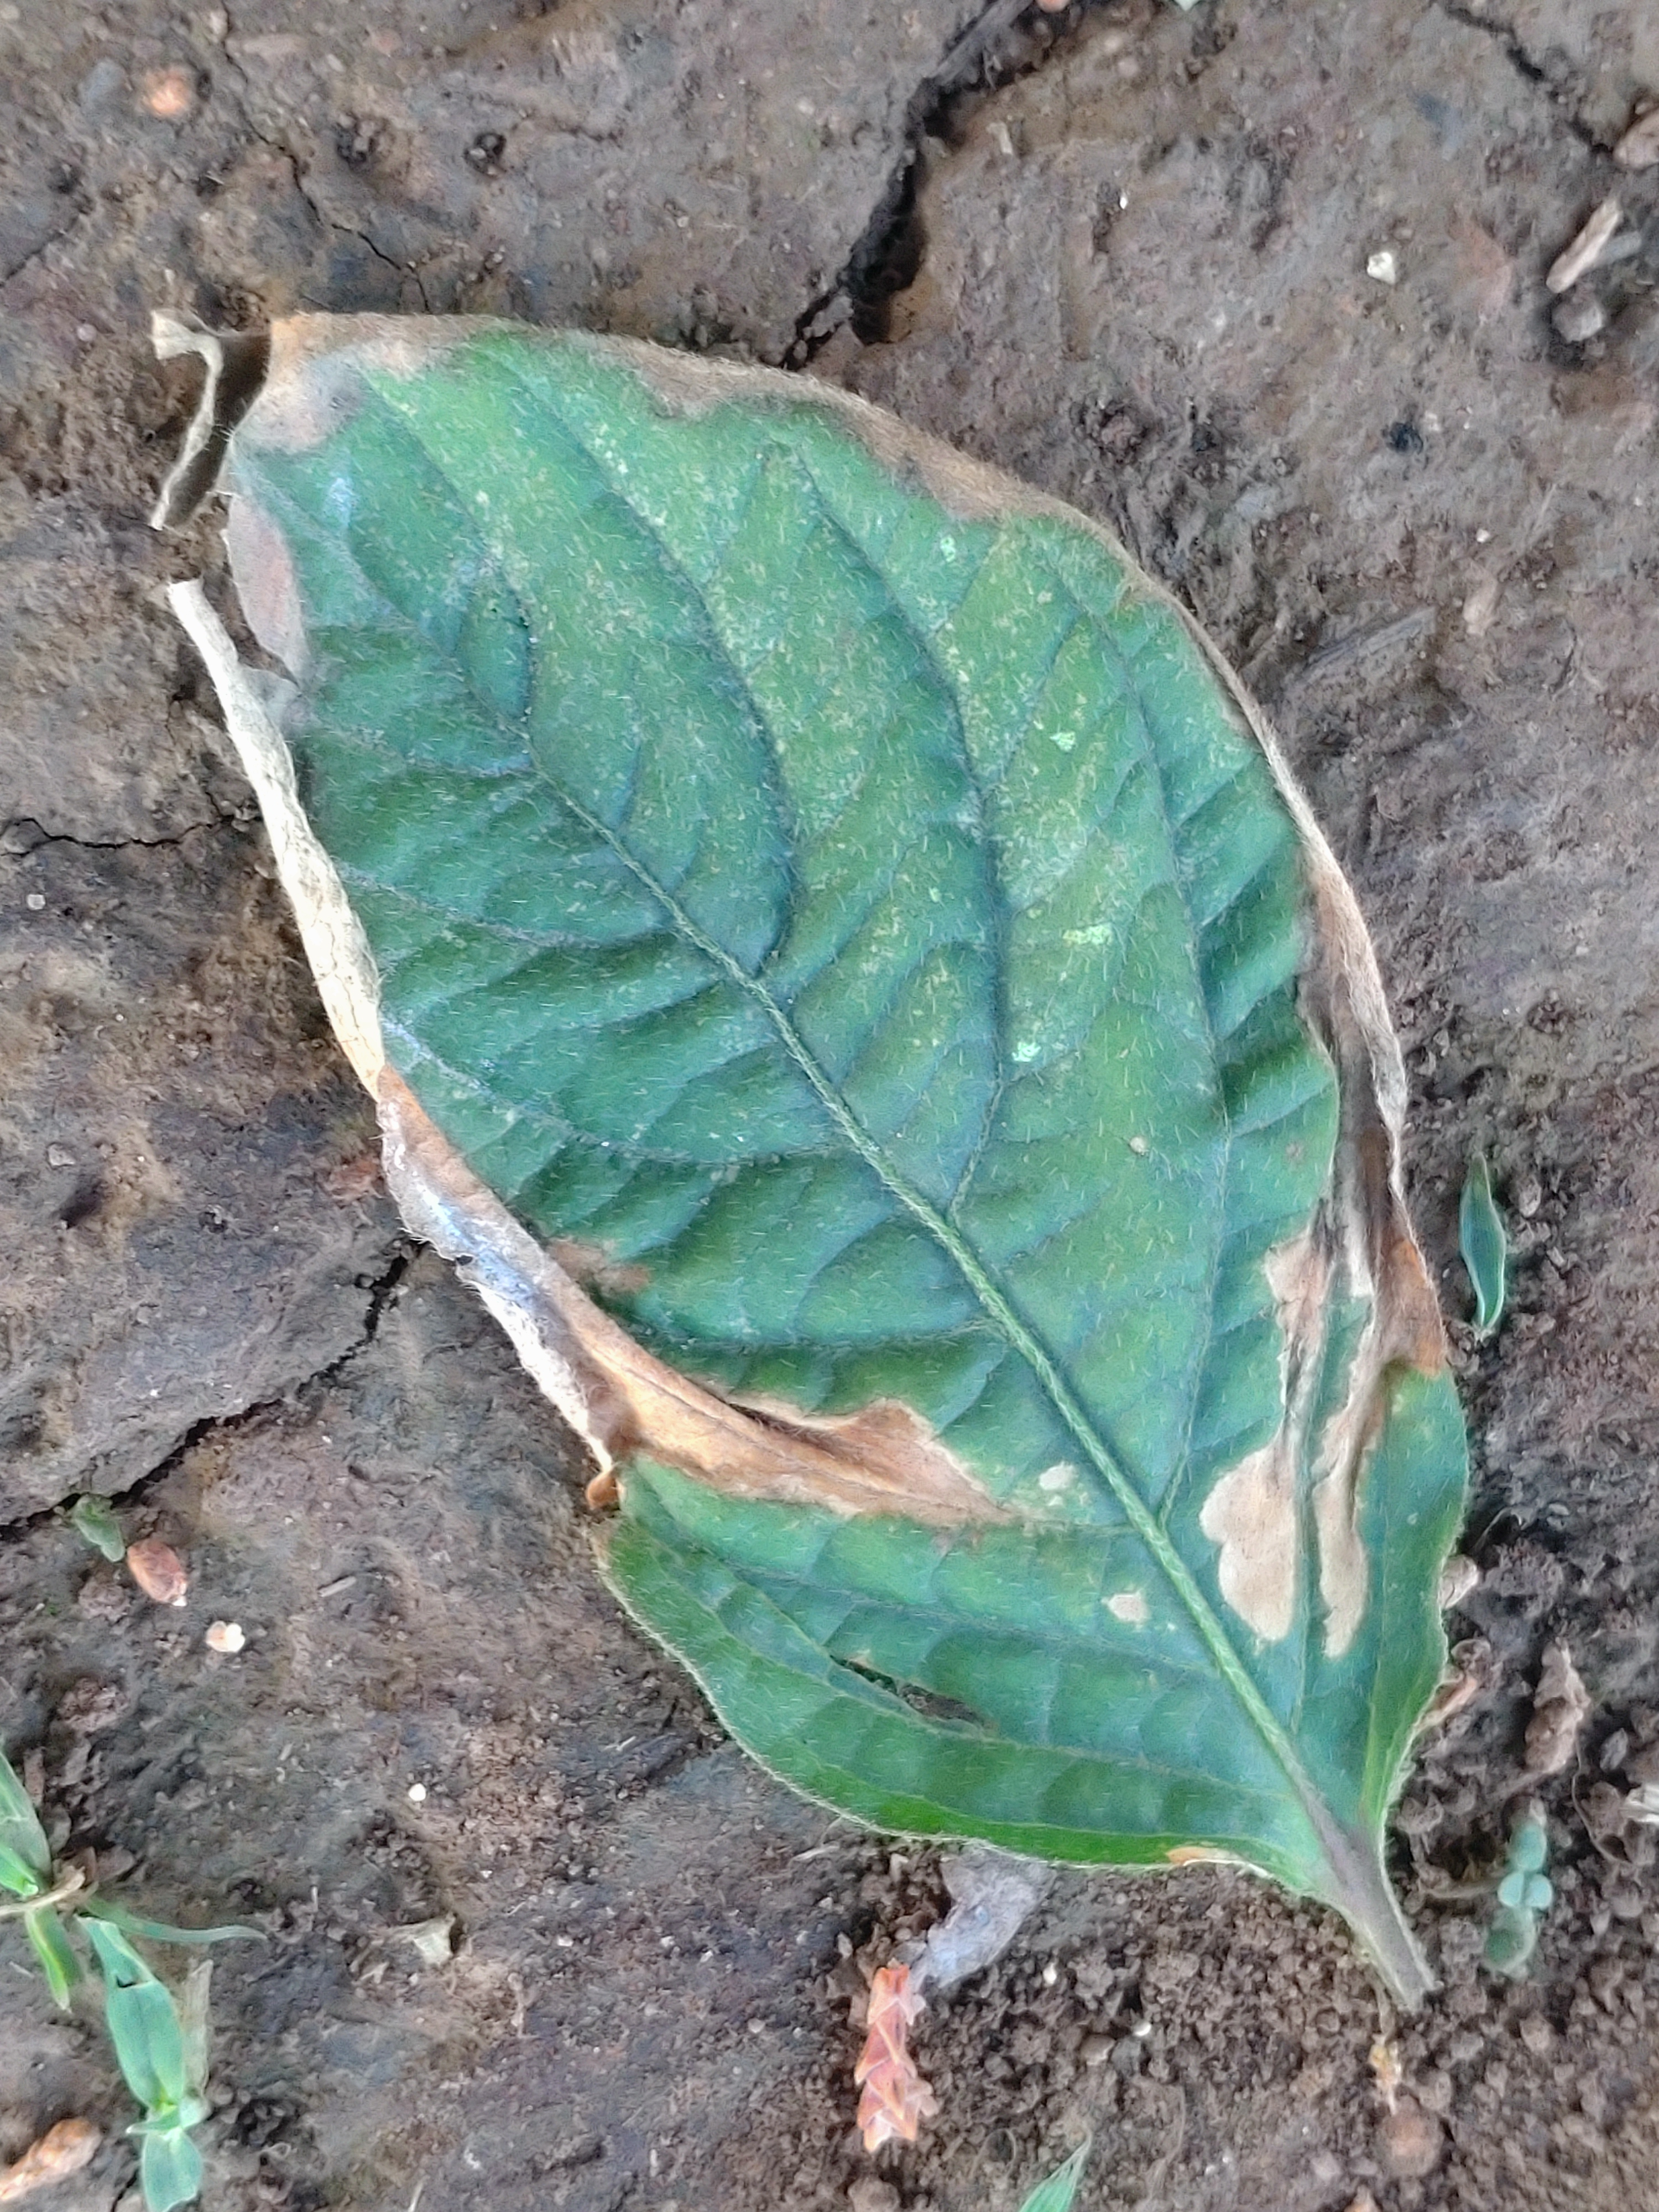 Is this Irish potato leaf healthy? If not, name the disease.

early blight
